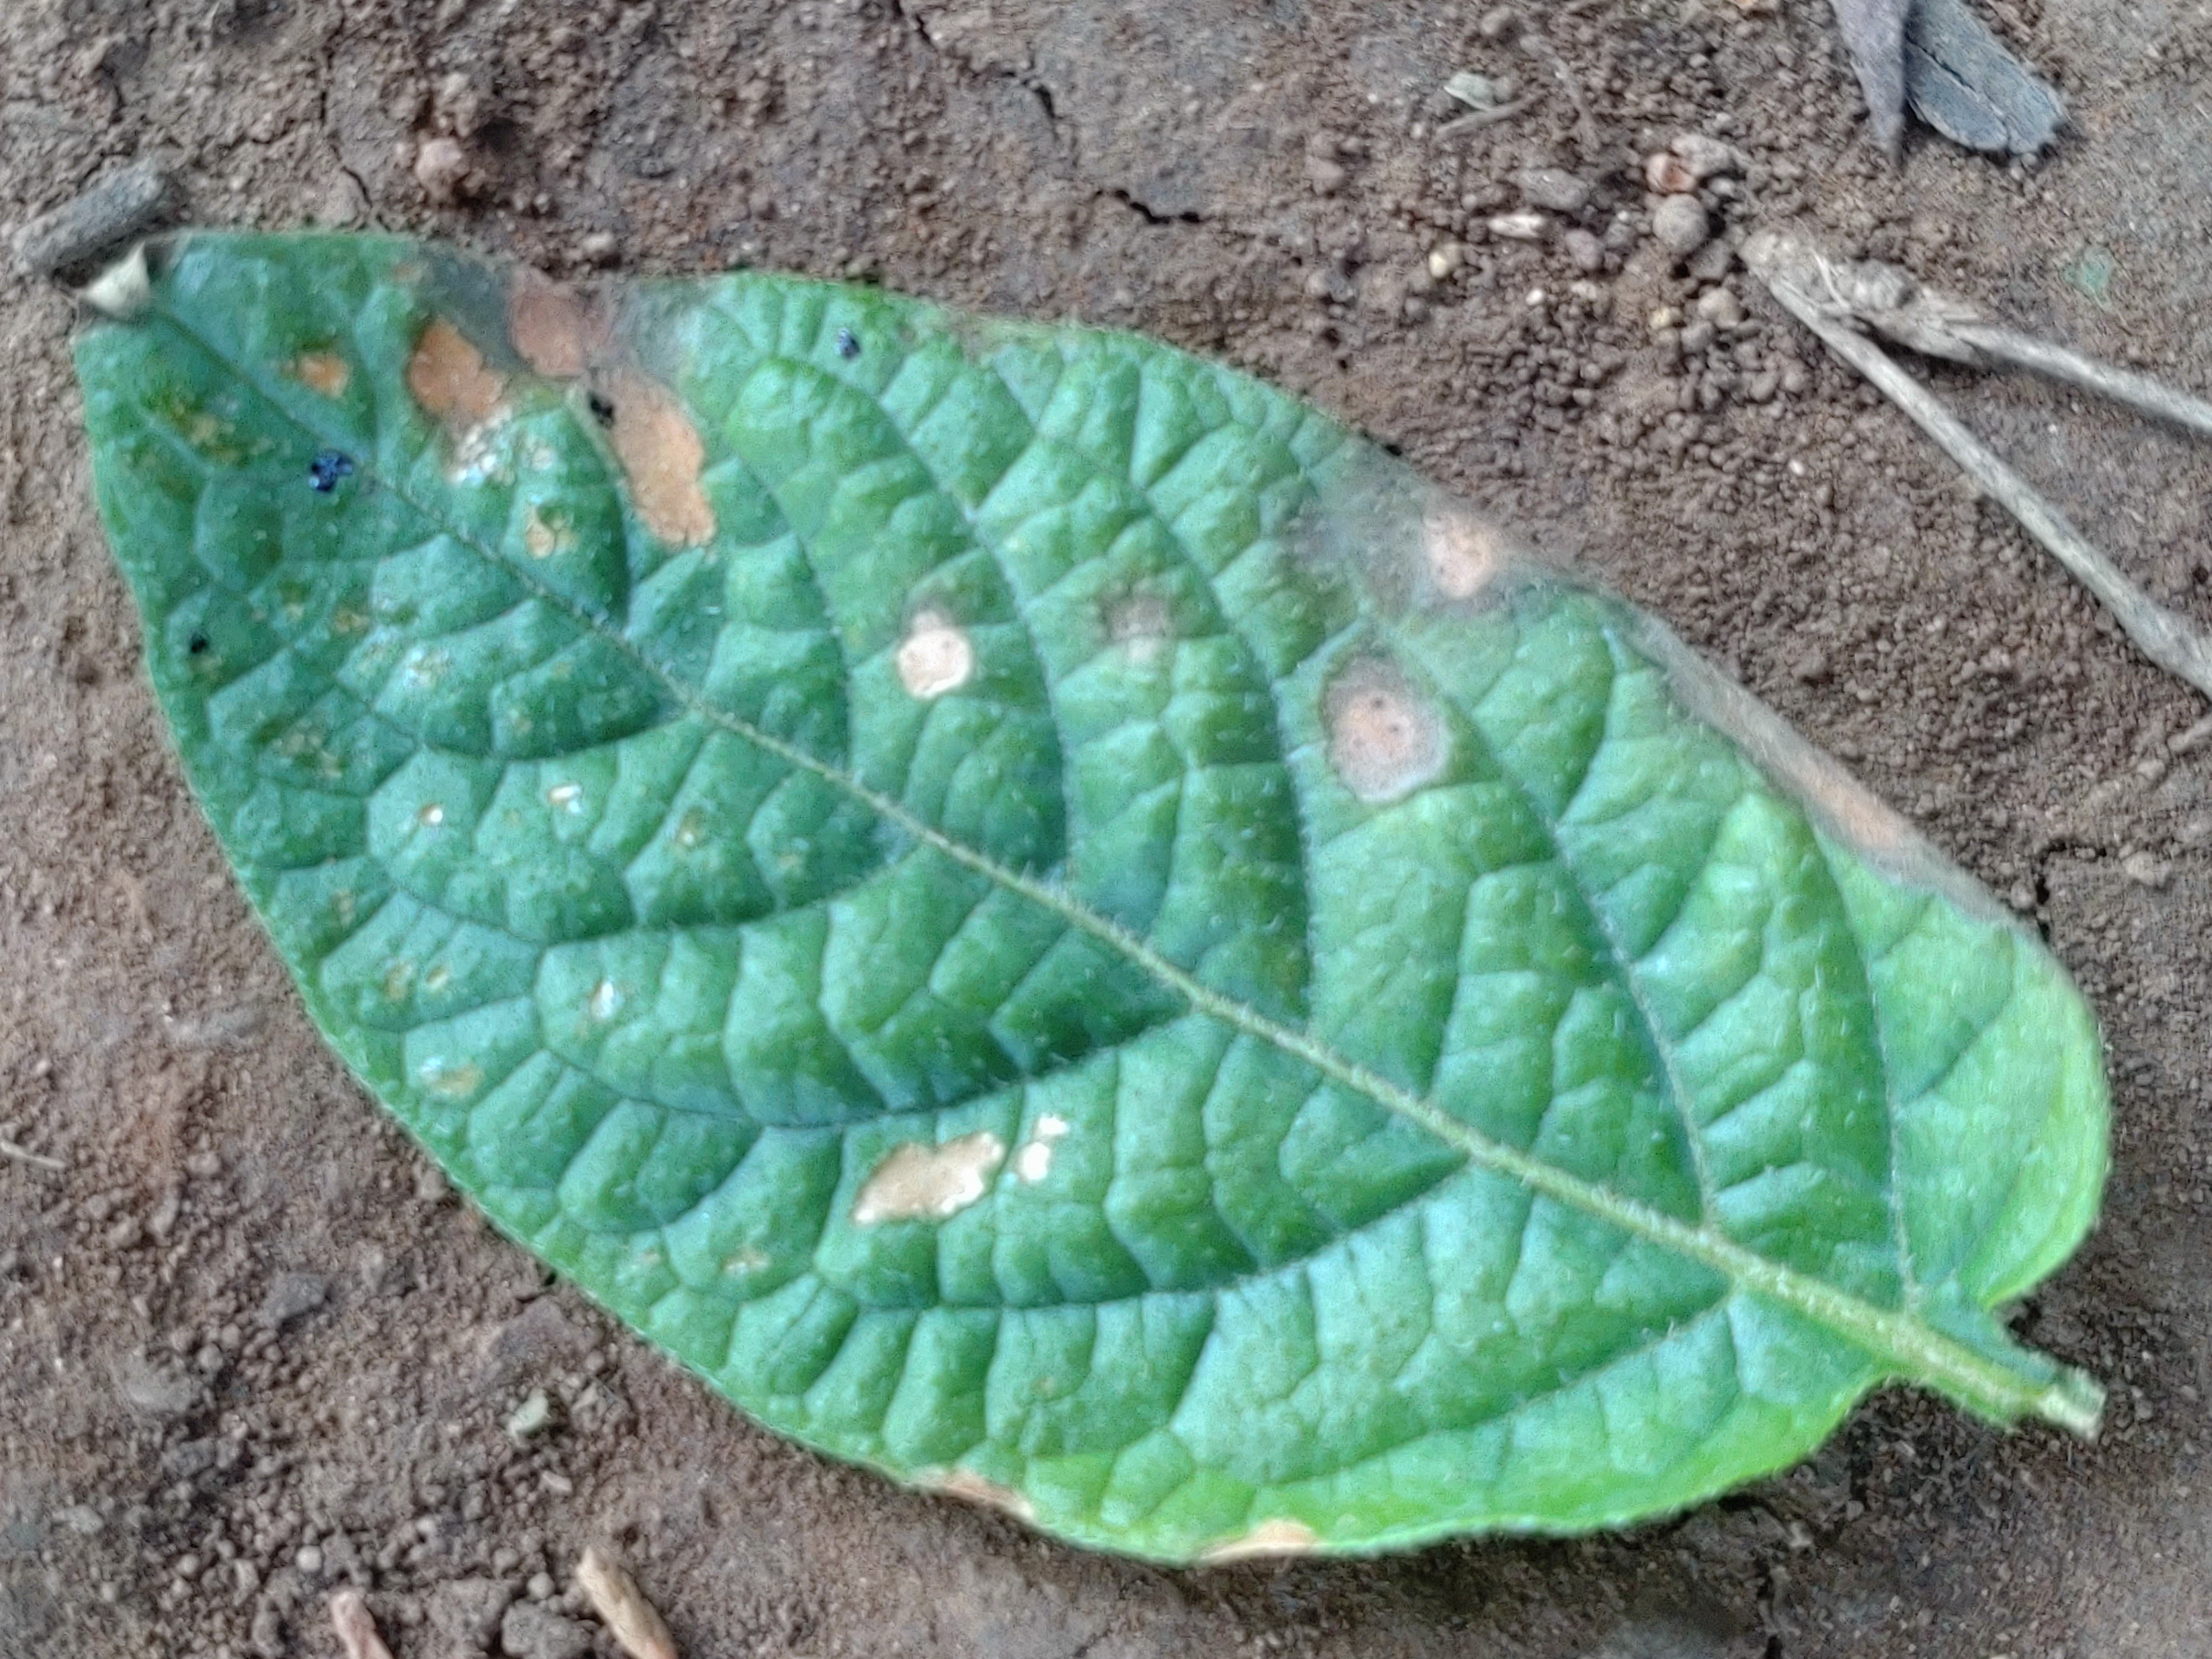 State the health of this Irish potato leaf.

early blight
